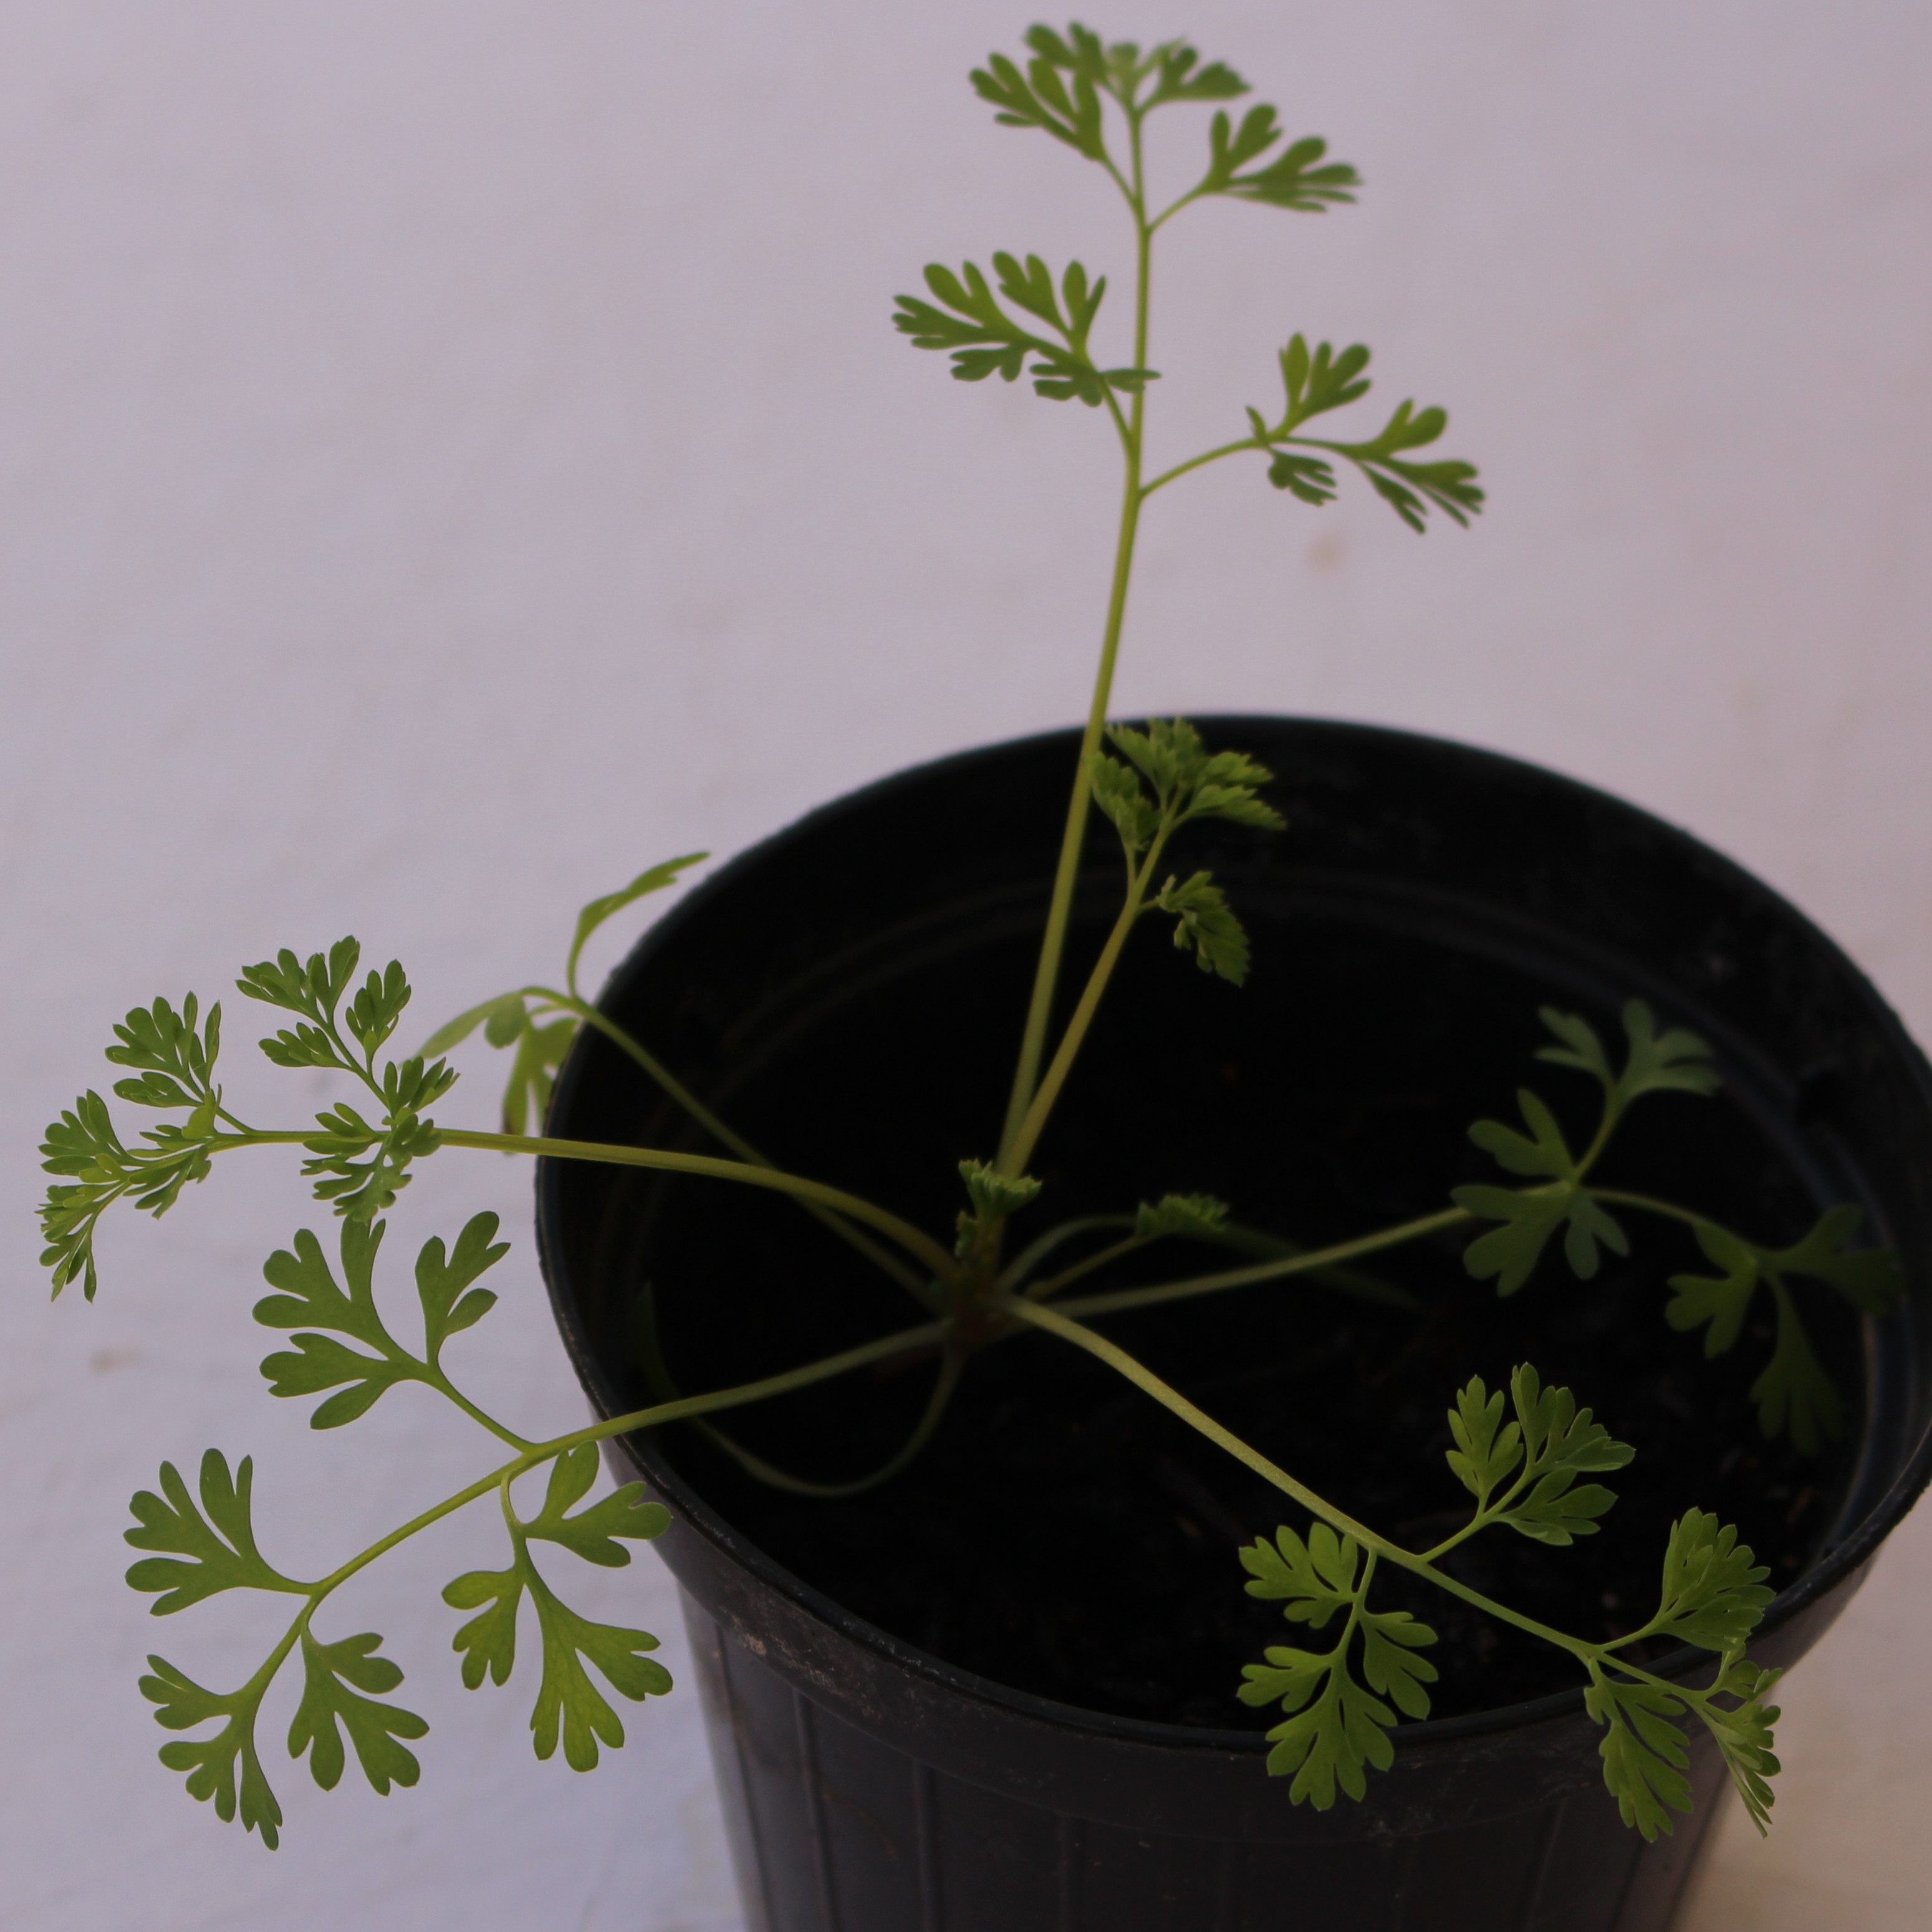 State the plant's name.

Fumaria officinalis
